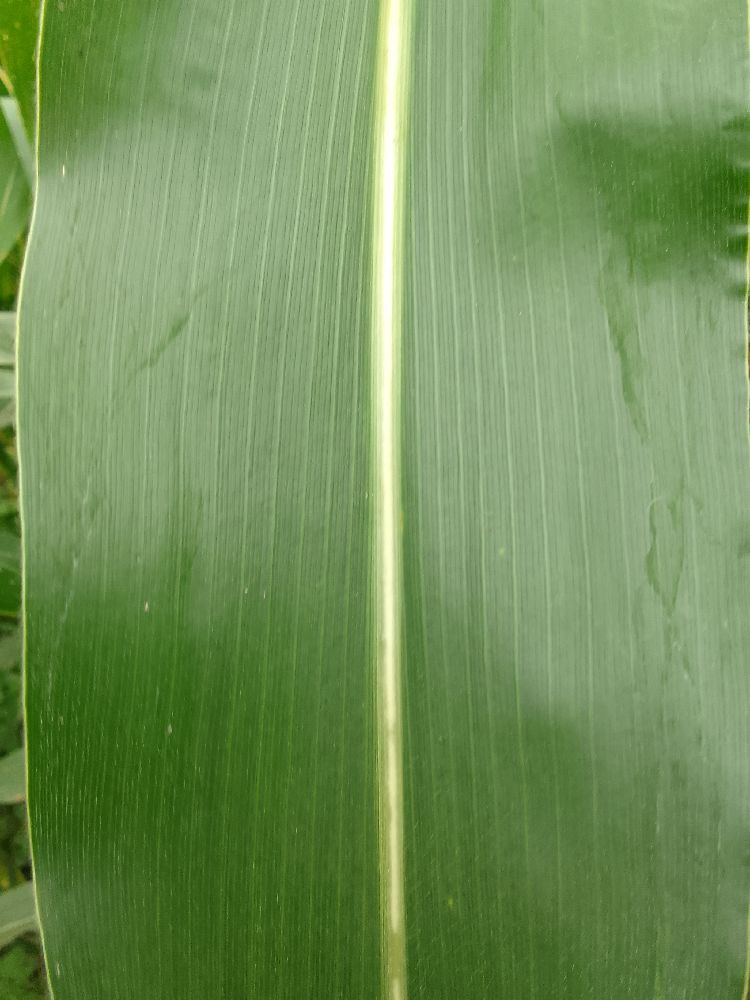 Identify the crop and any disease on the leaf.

maize, healthy
